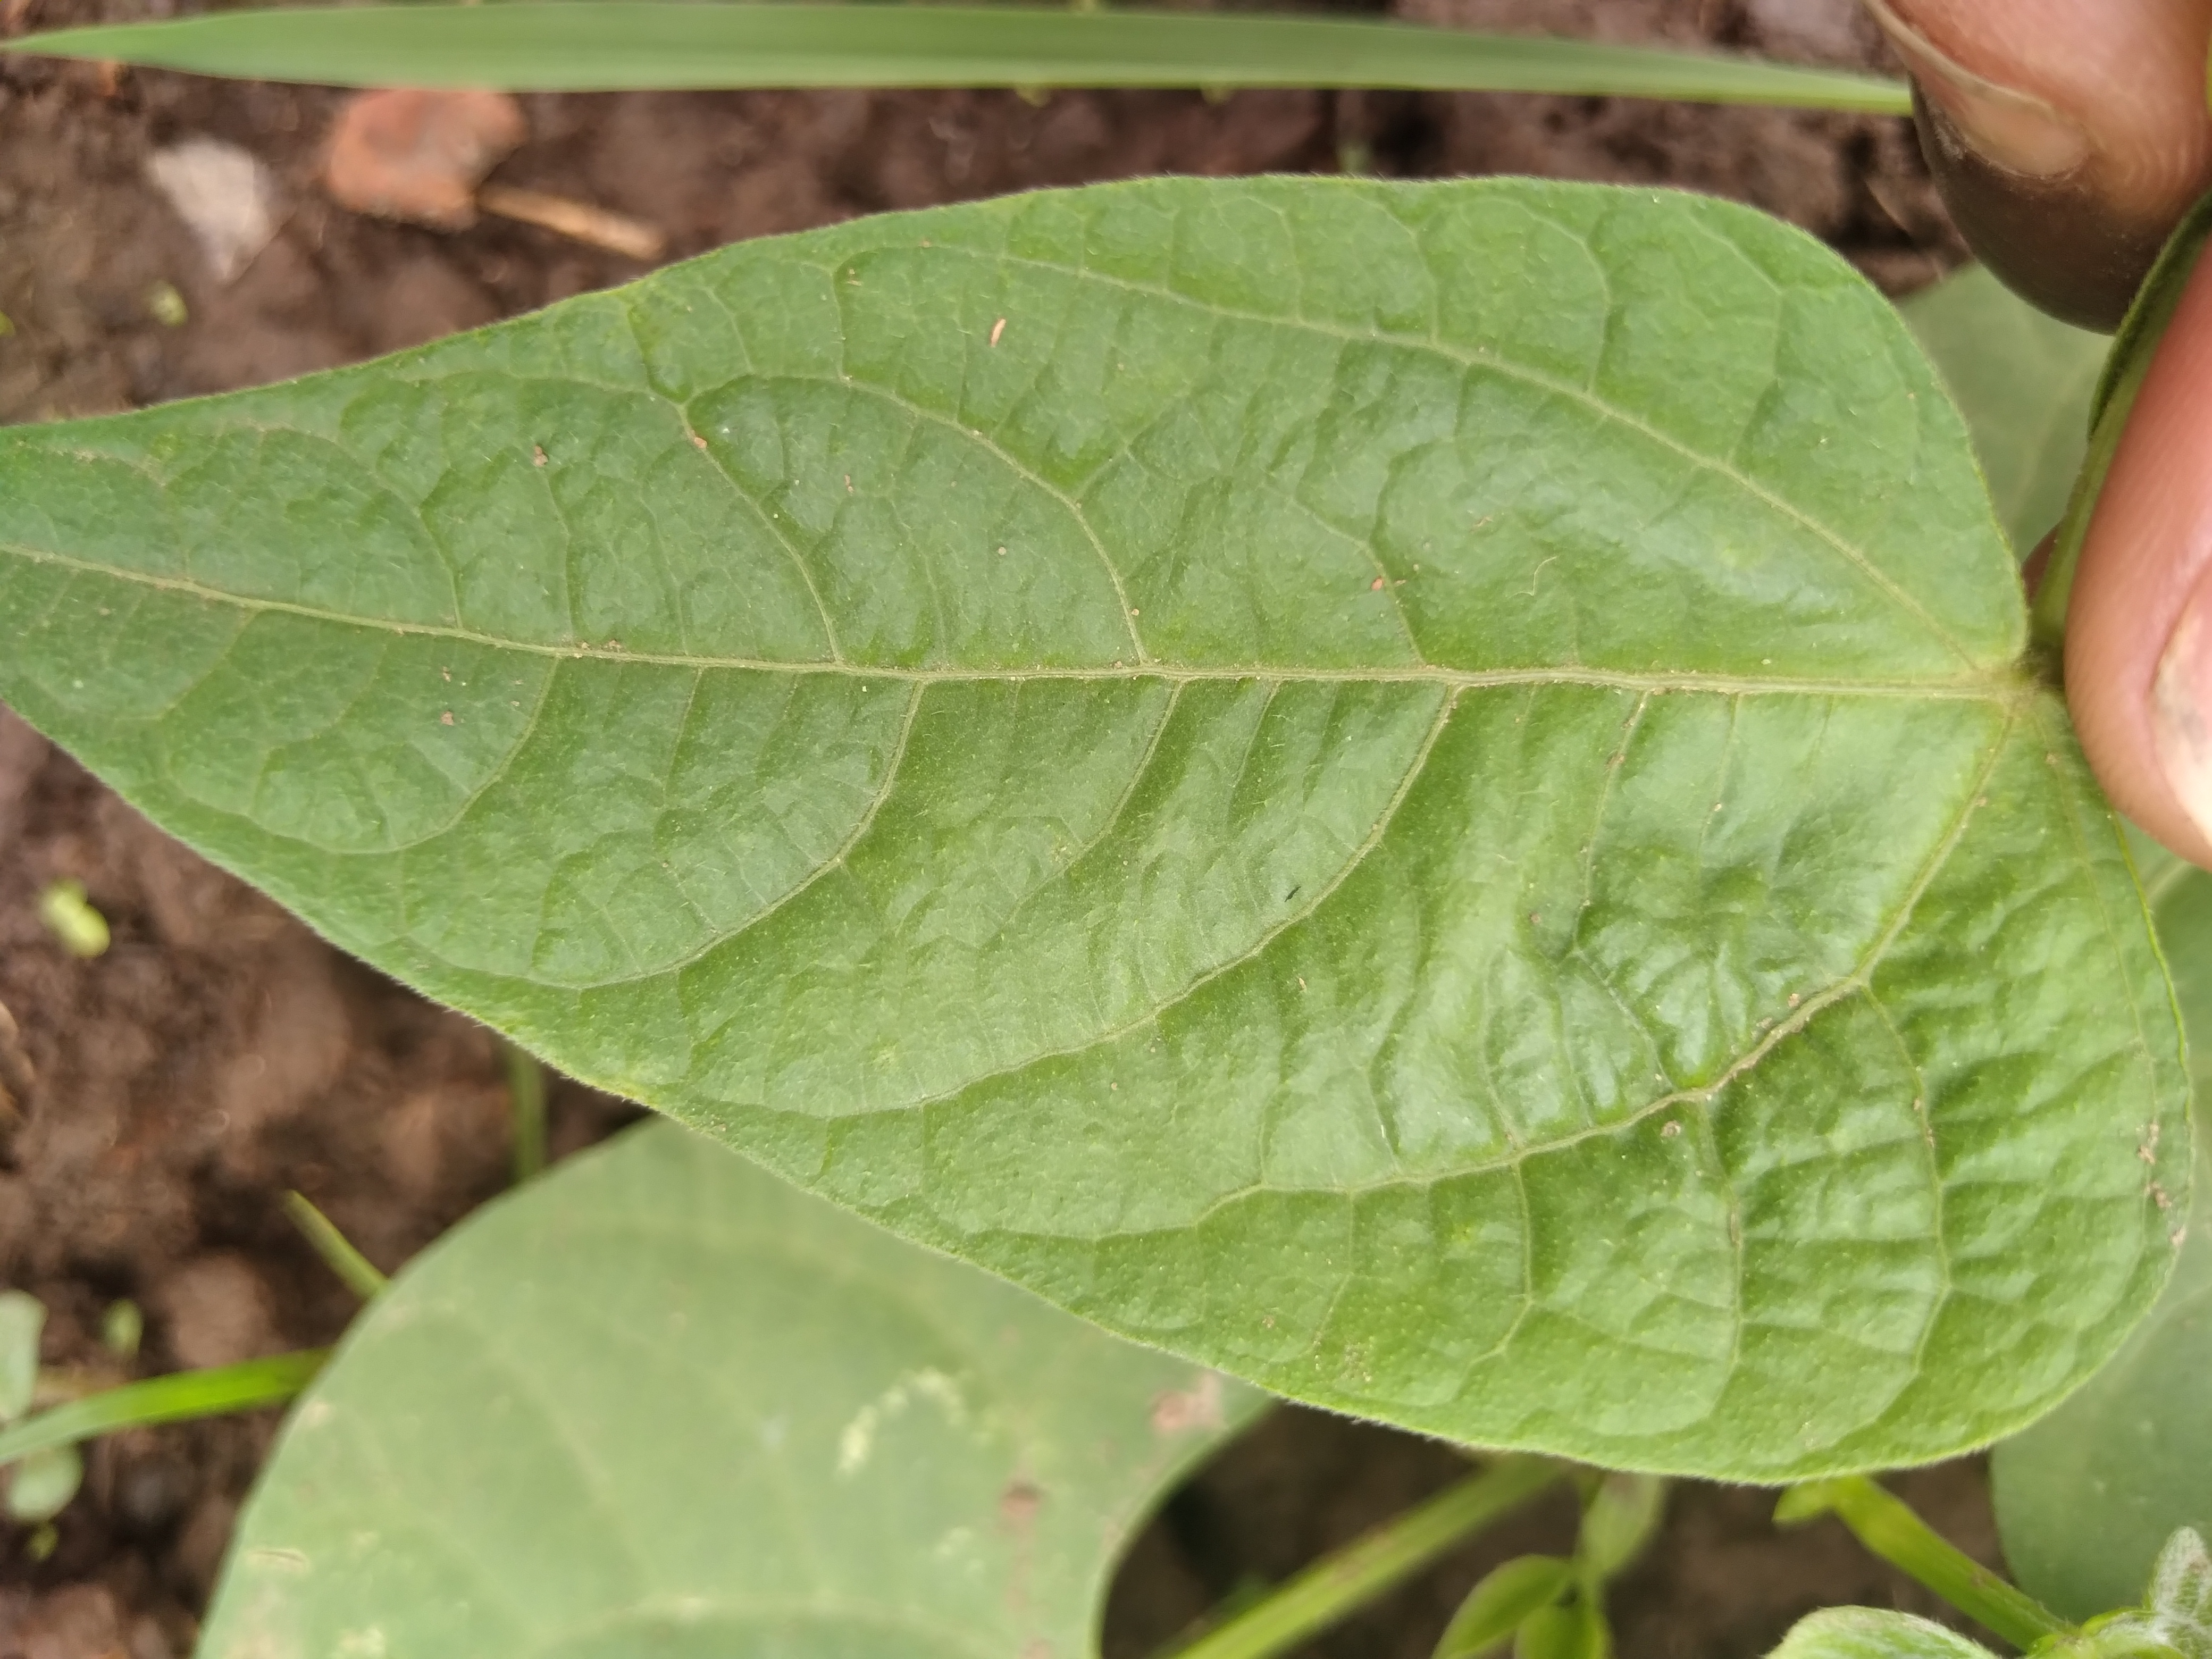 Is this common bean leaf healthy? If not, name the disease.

healthy
